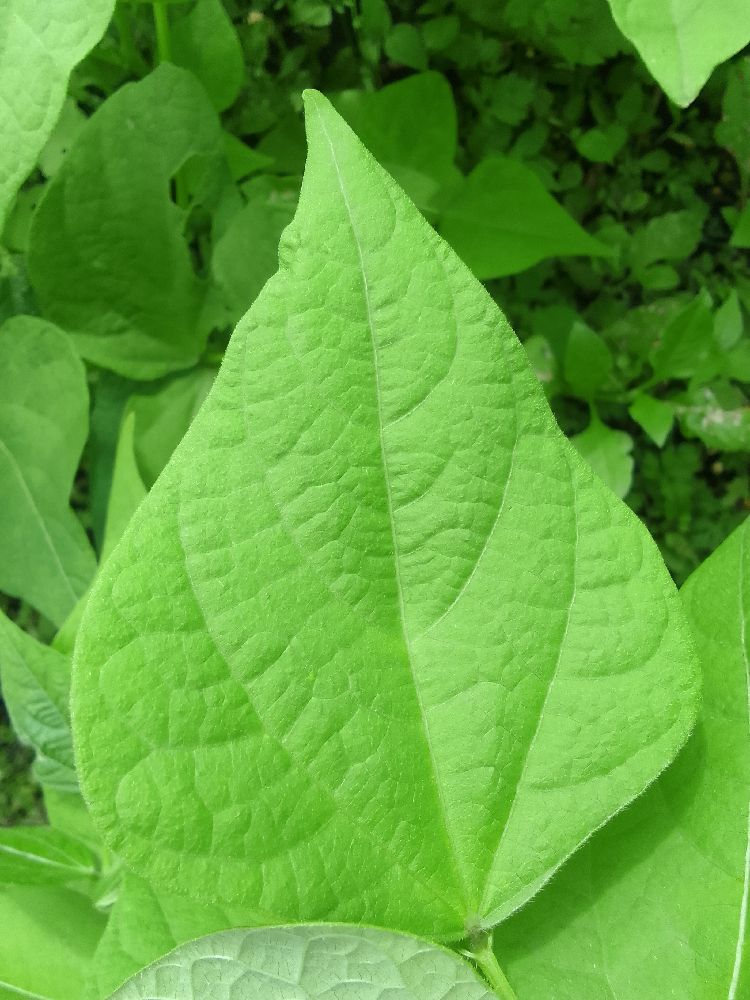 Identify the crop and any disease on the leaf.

common bean, healthy
